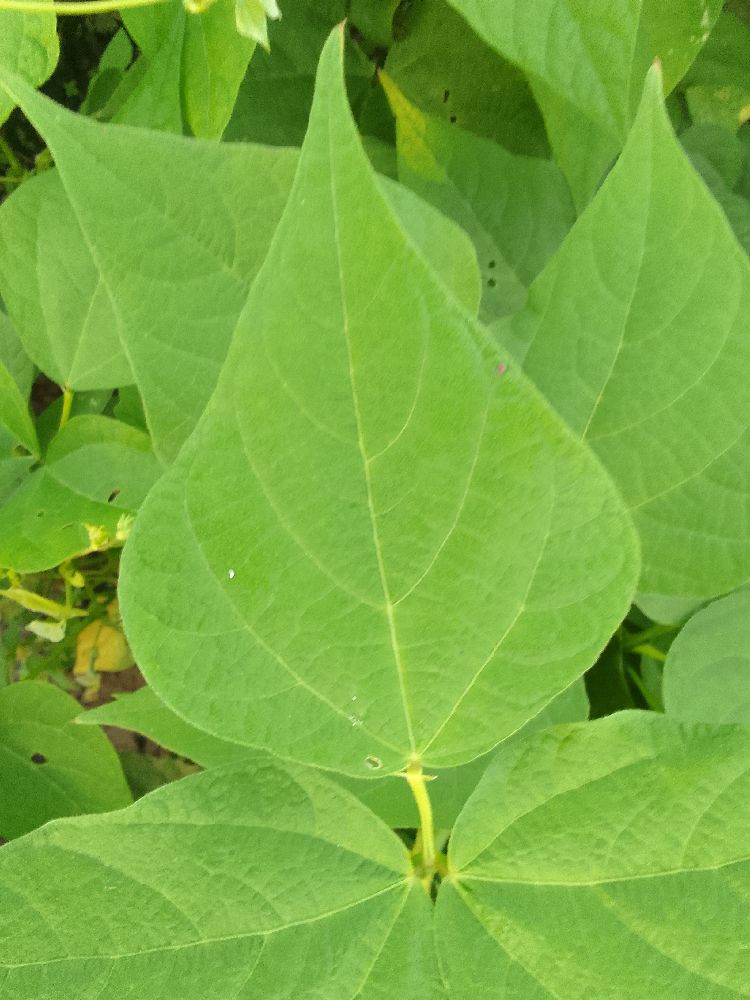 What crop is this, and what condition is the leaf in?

common bean, healthy
